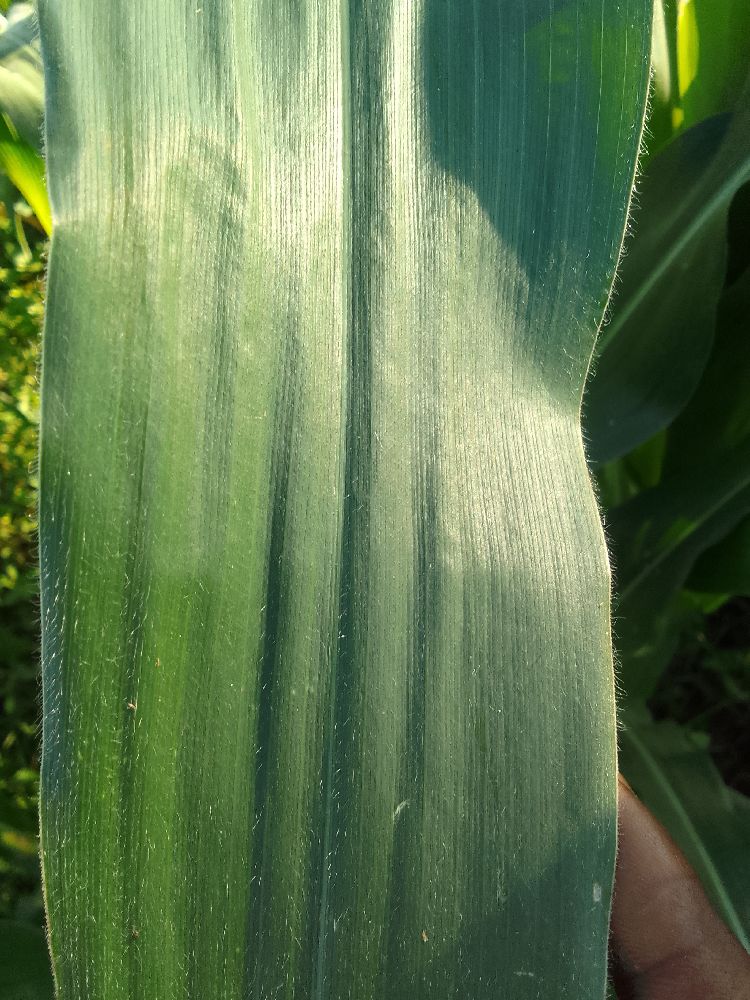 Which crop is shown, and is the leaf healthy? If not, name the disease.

maize, healthy
